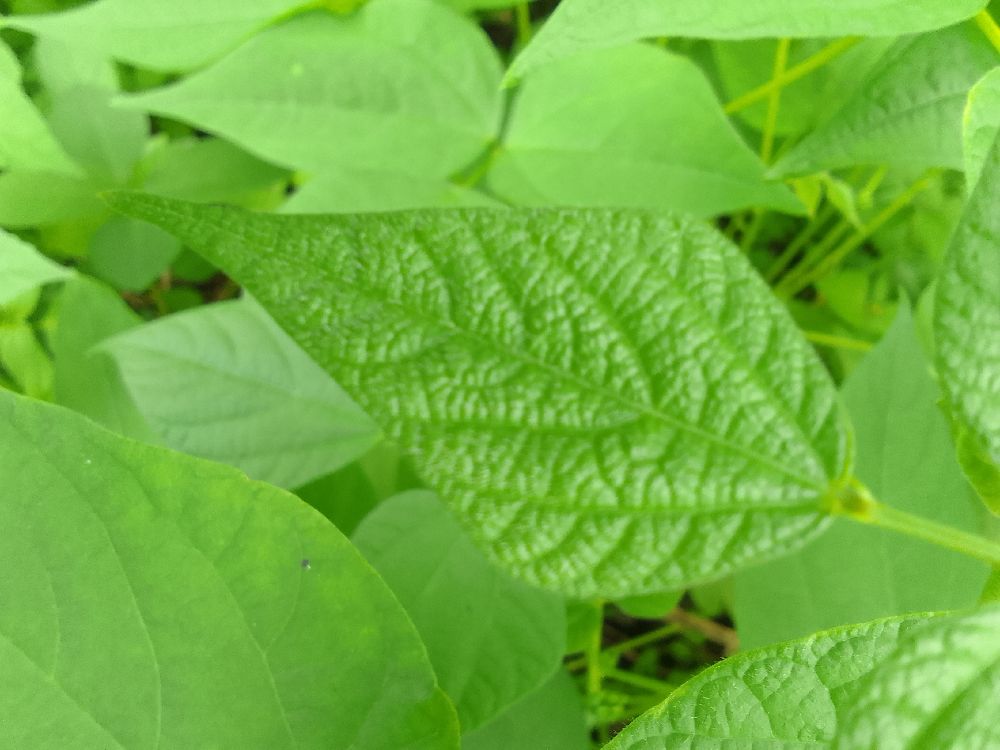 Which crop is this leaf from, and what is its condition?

common bean, healthy
